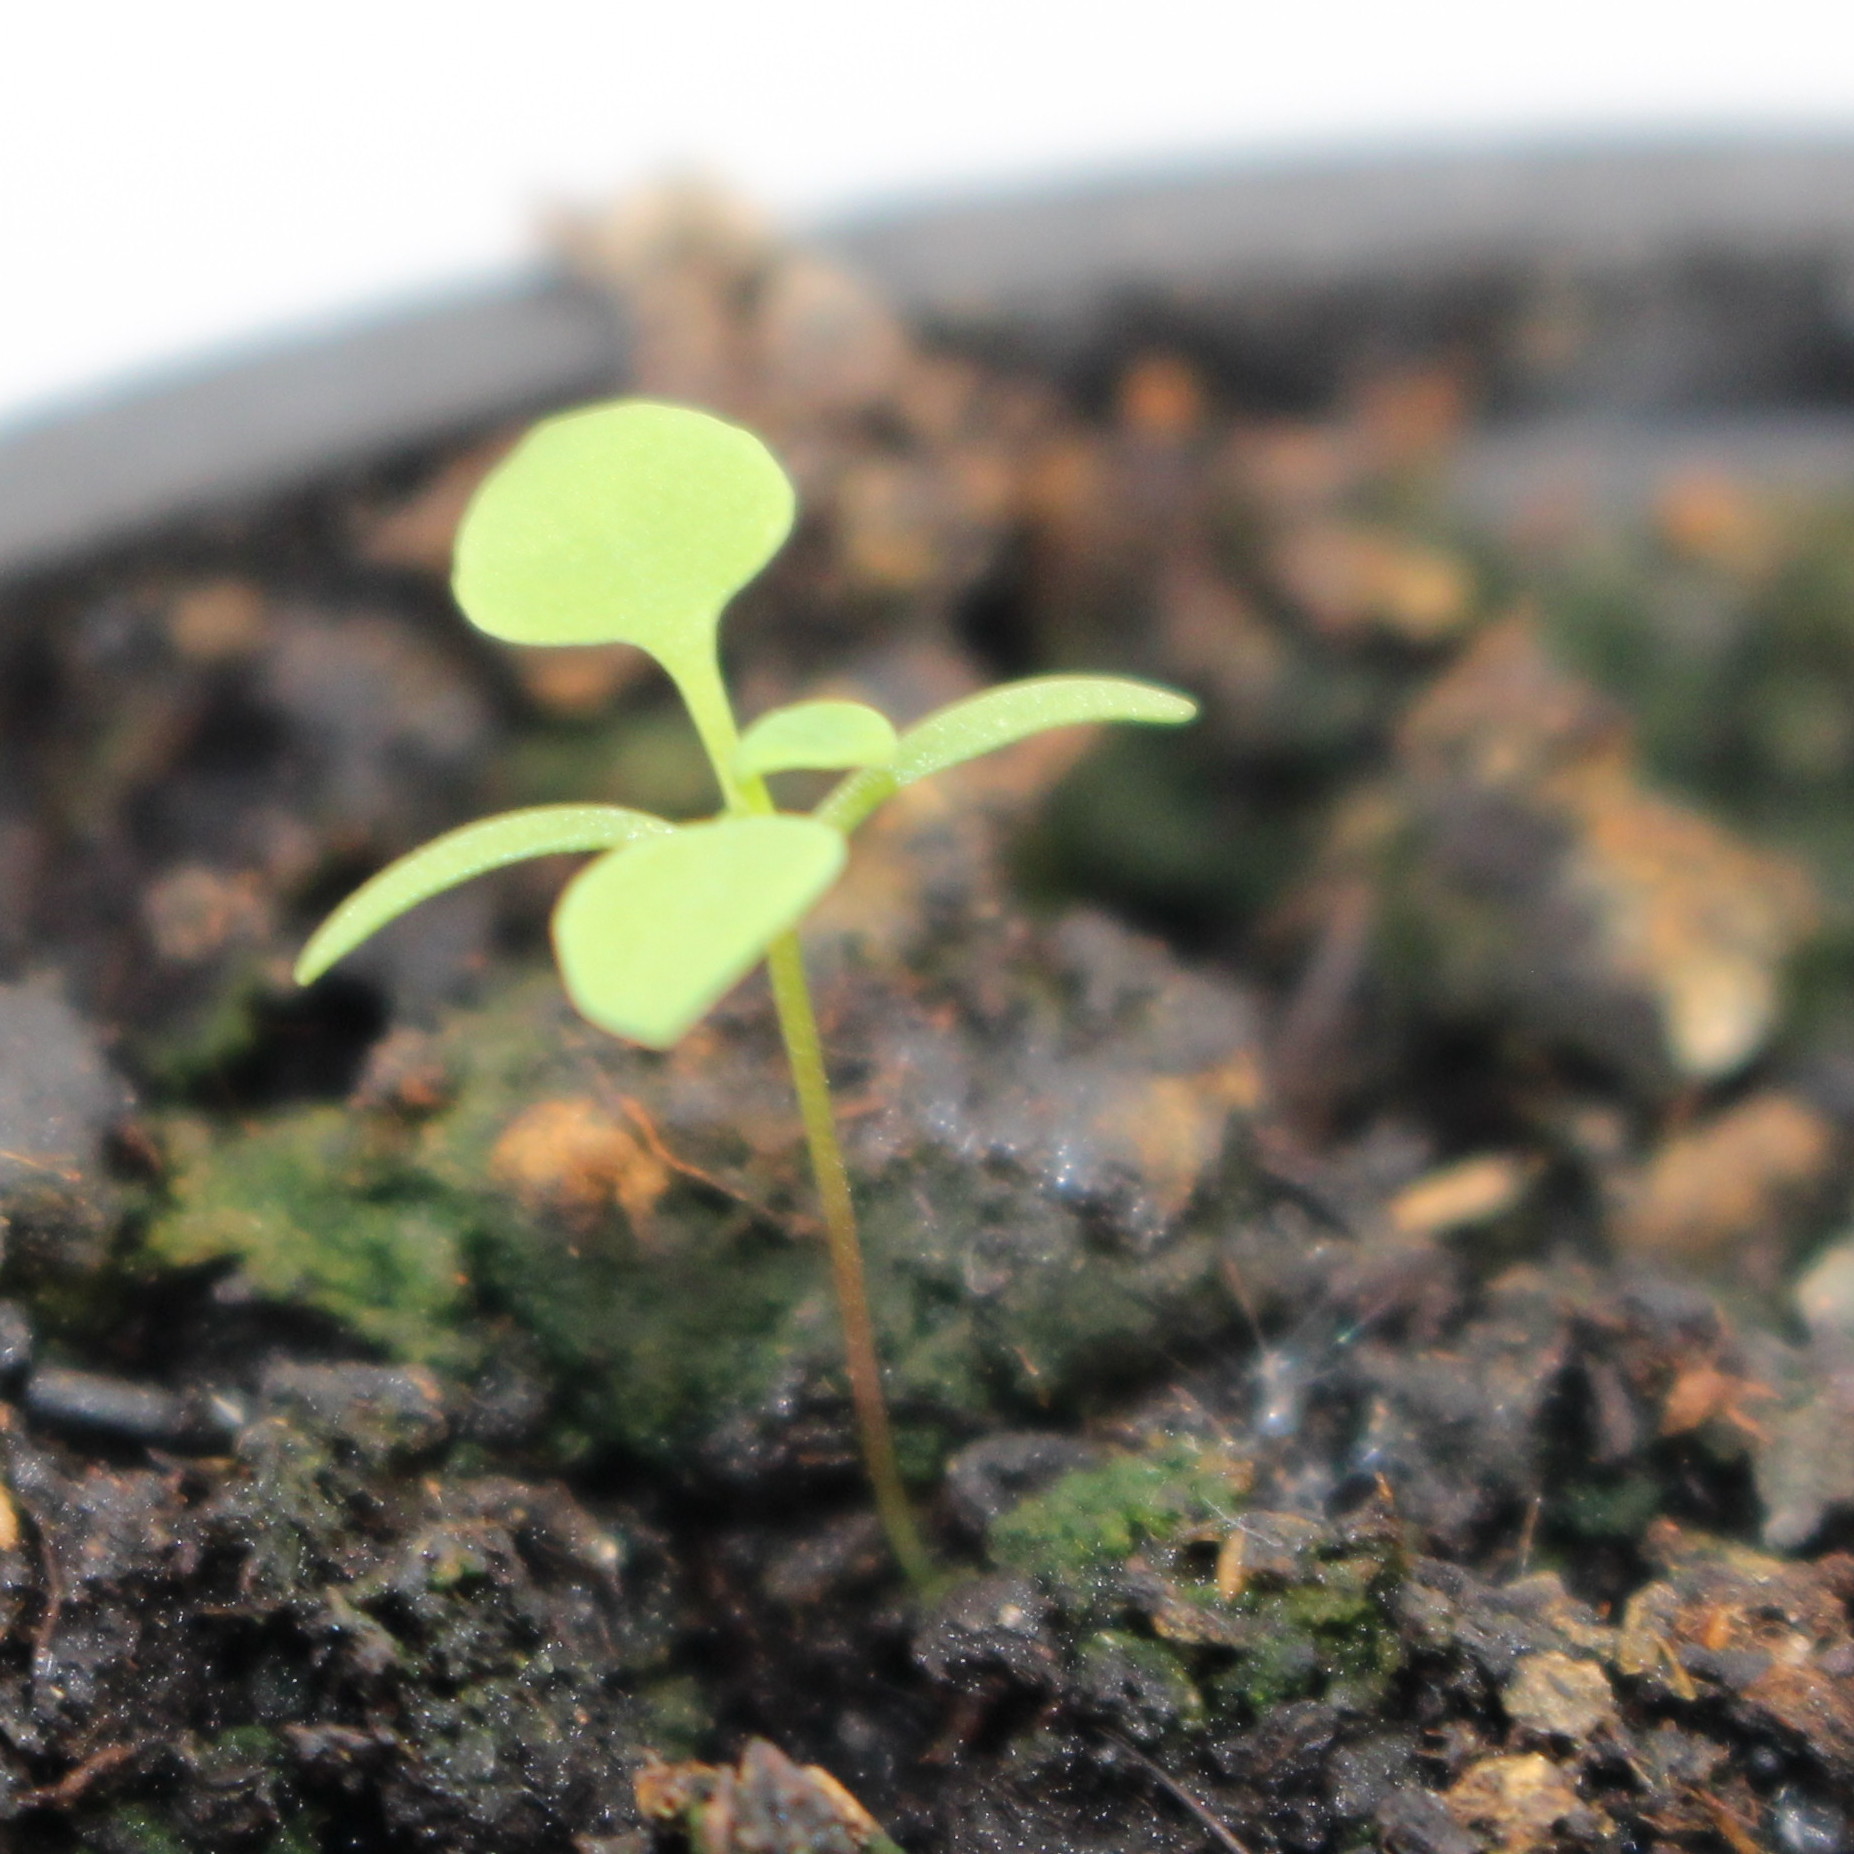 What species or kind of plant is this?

Papaver rhoeas
